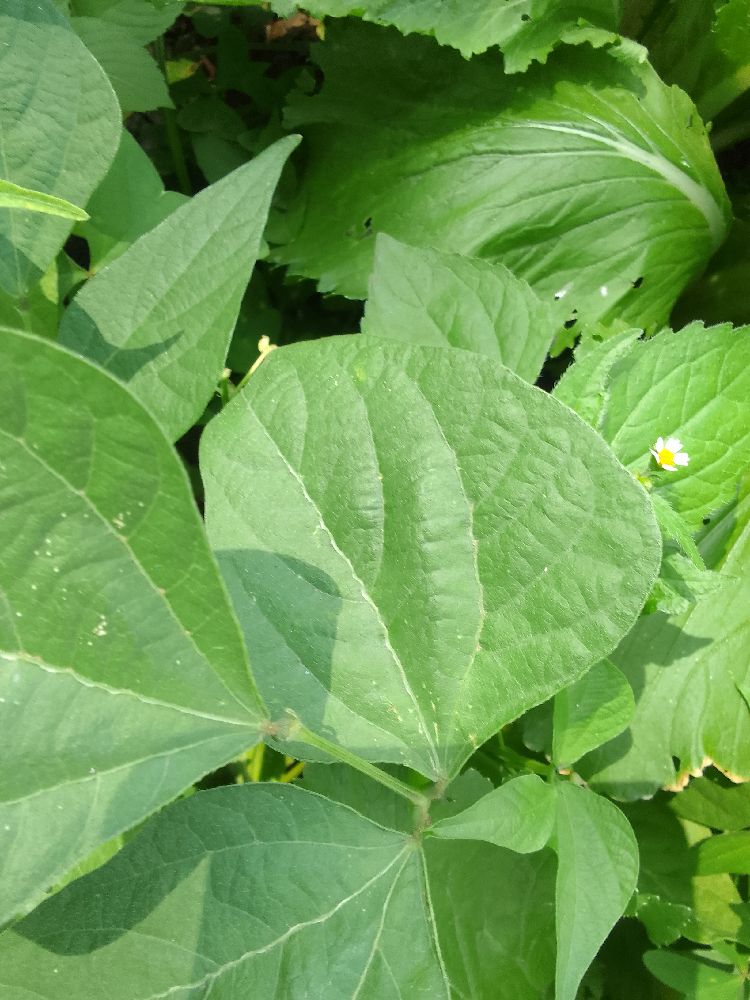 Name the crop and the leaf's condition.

common bean, healthy
